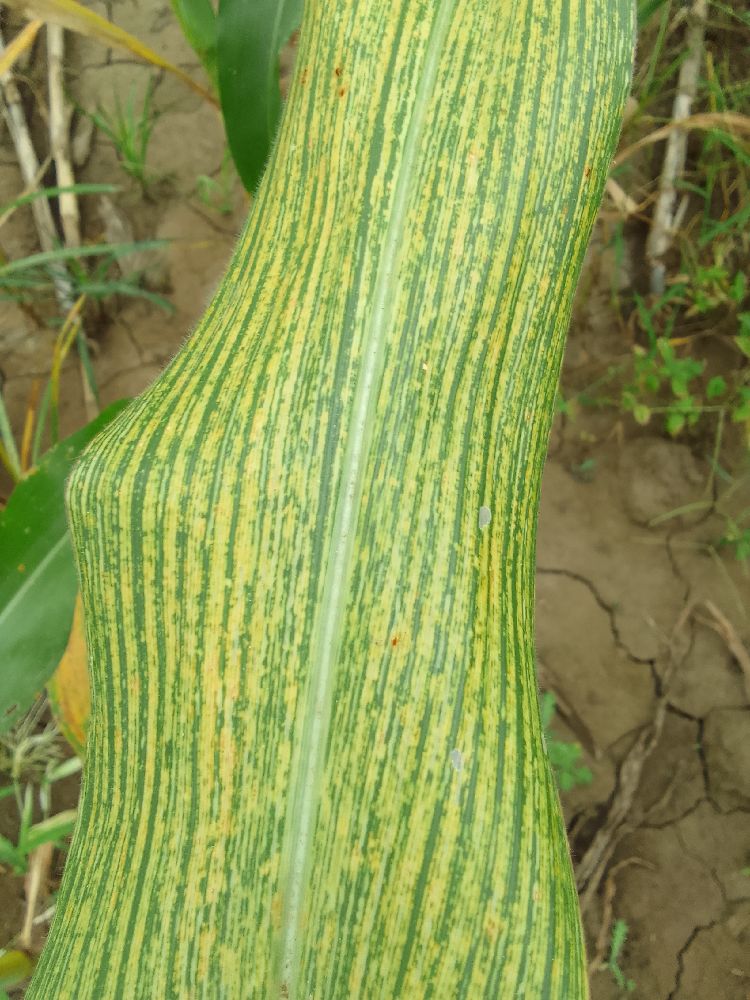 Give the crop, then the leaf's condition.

maize, maize streak virus
